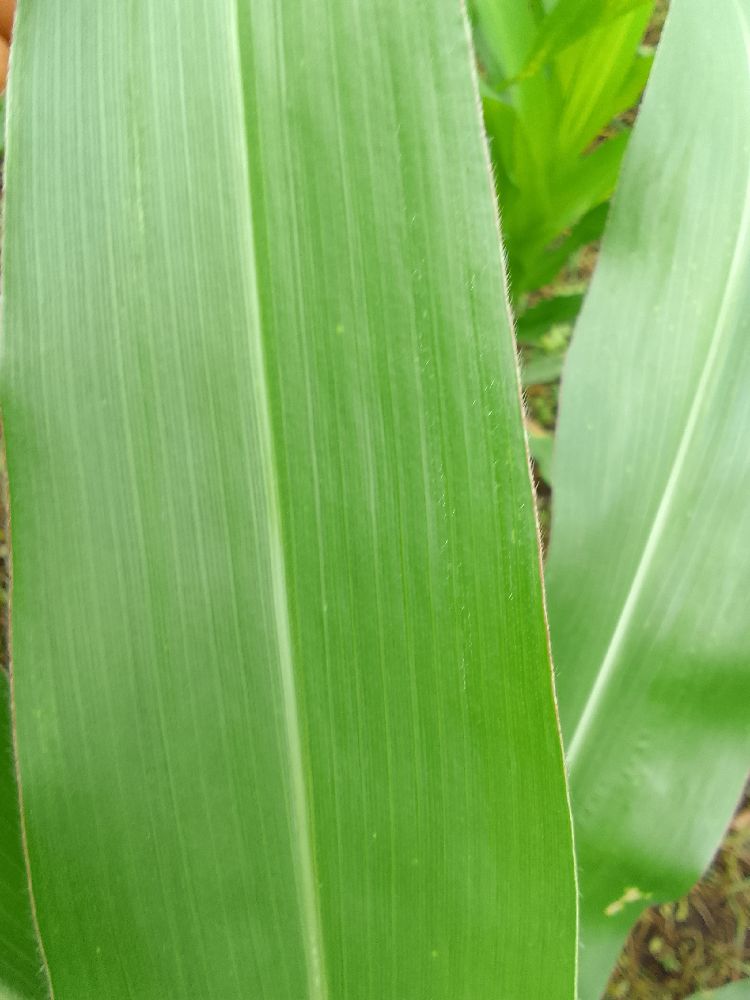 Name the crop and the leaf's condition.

maize, healthy
